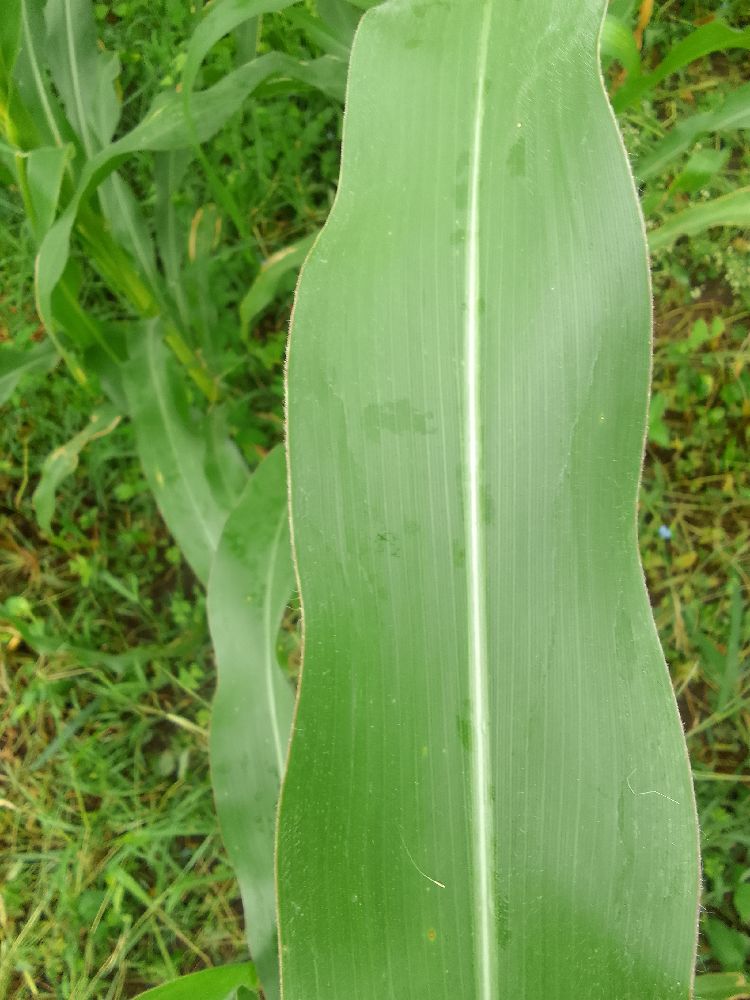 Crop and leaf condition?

maize, healthy
